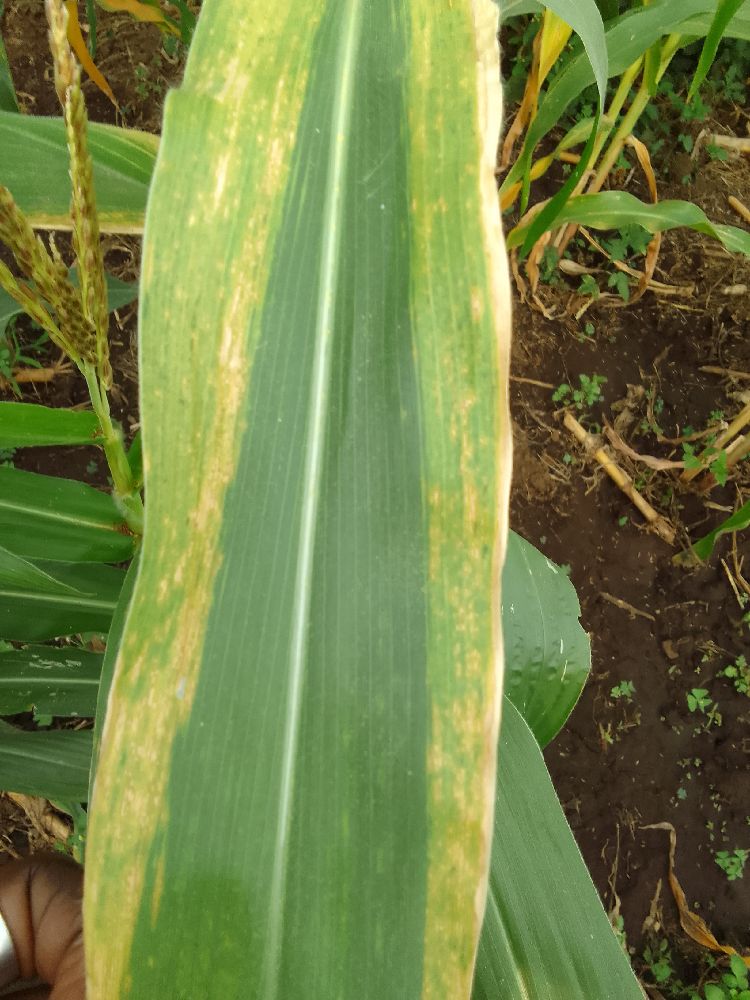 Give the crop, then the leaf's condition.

maize, maize lethal necrosis
